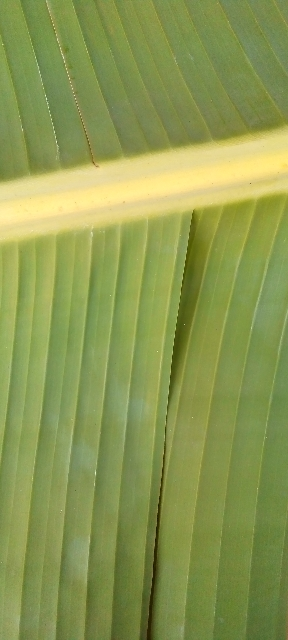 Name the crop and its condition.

banana, healthy
